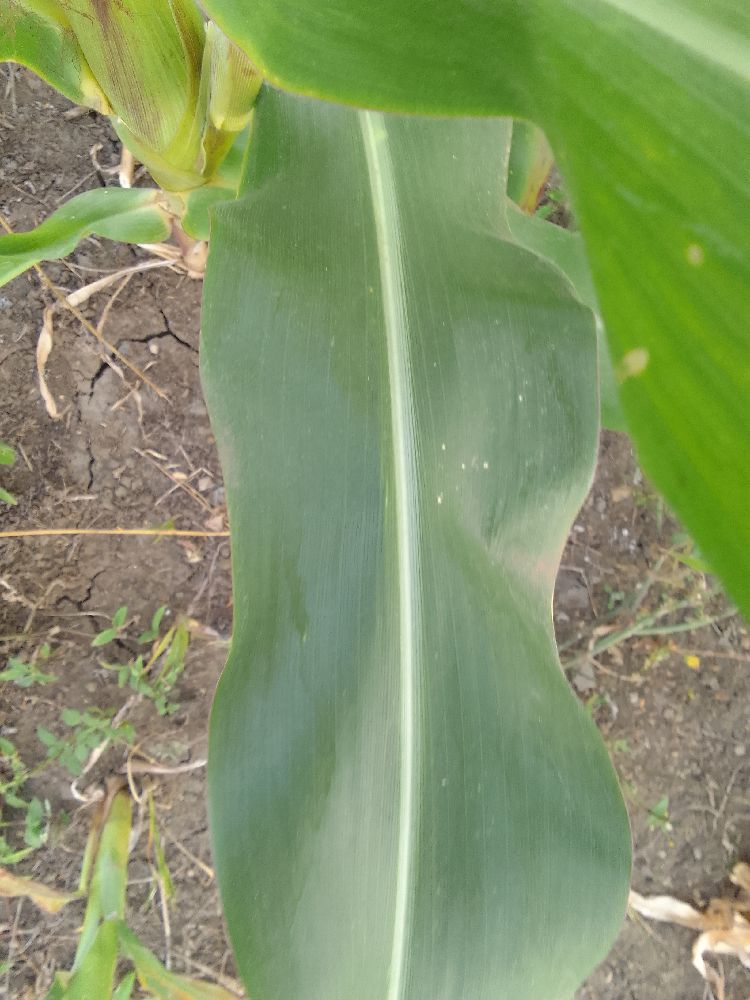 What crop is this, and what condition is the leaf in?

maize, healthy
